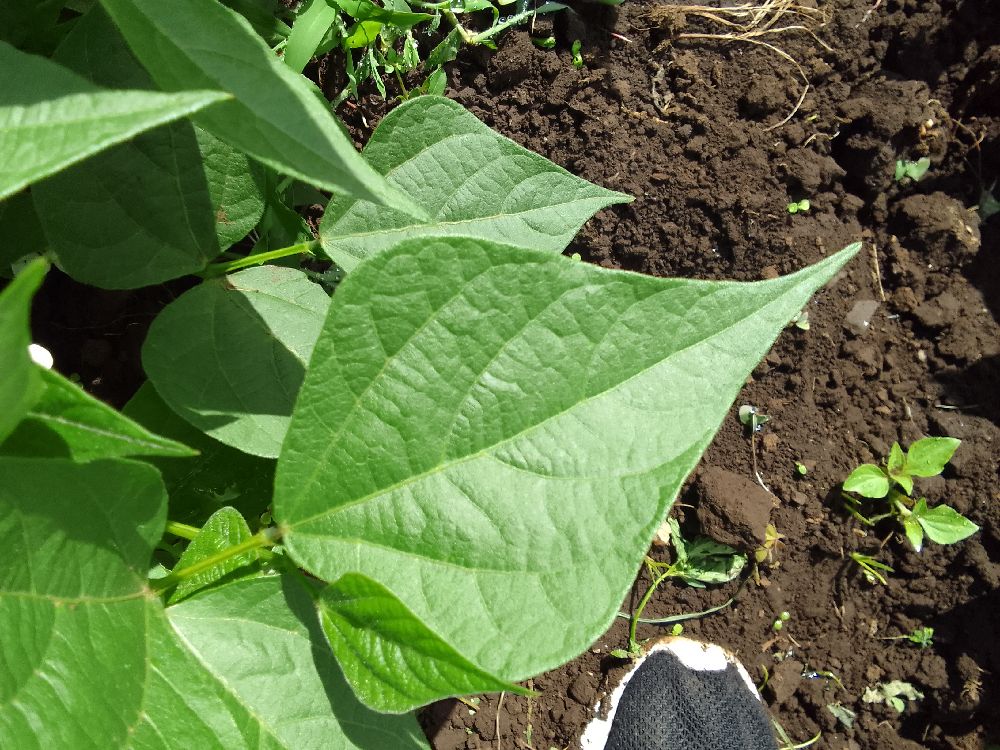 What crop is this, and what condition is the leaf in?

common bean, healthy
